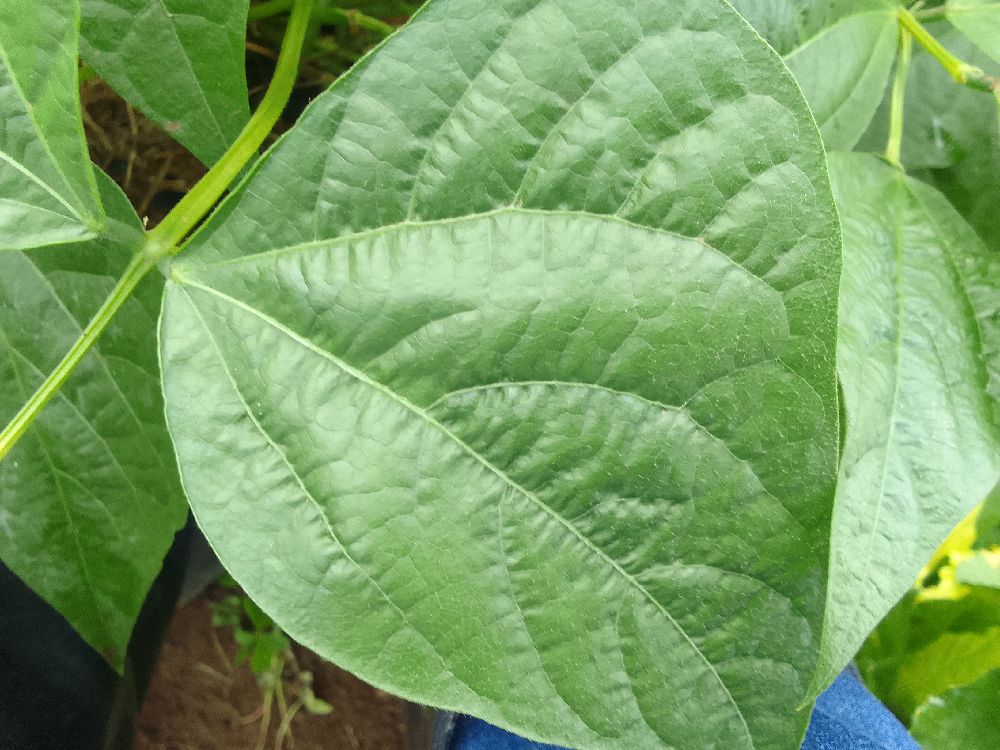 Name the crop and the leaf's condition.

common bean, healthy
